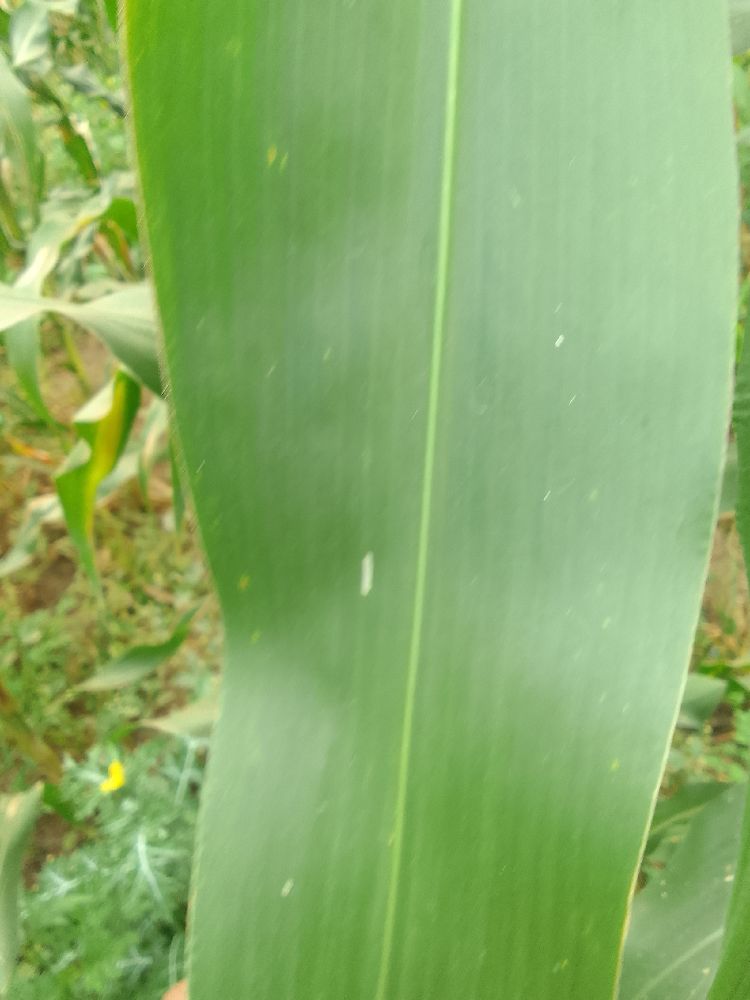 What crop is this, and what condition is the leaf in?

maize, healthy
